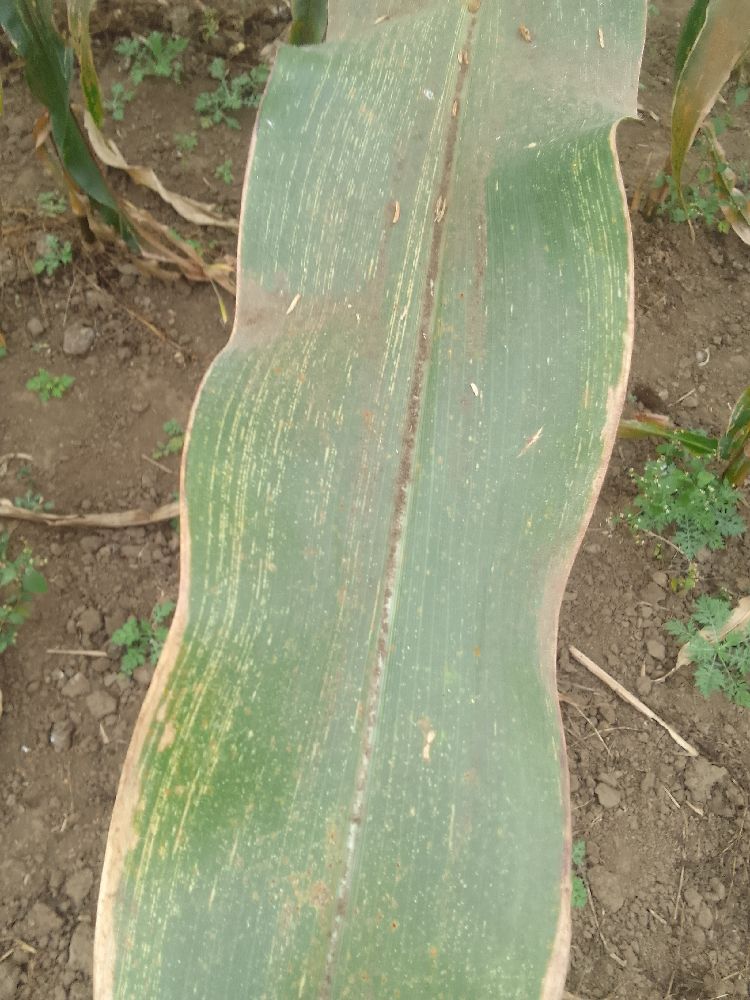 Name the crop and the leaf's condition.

maize, maize streak virus
